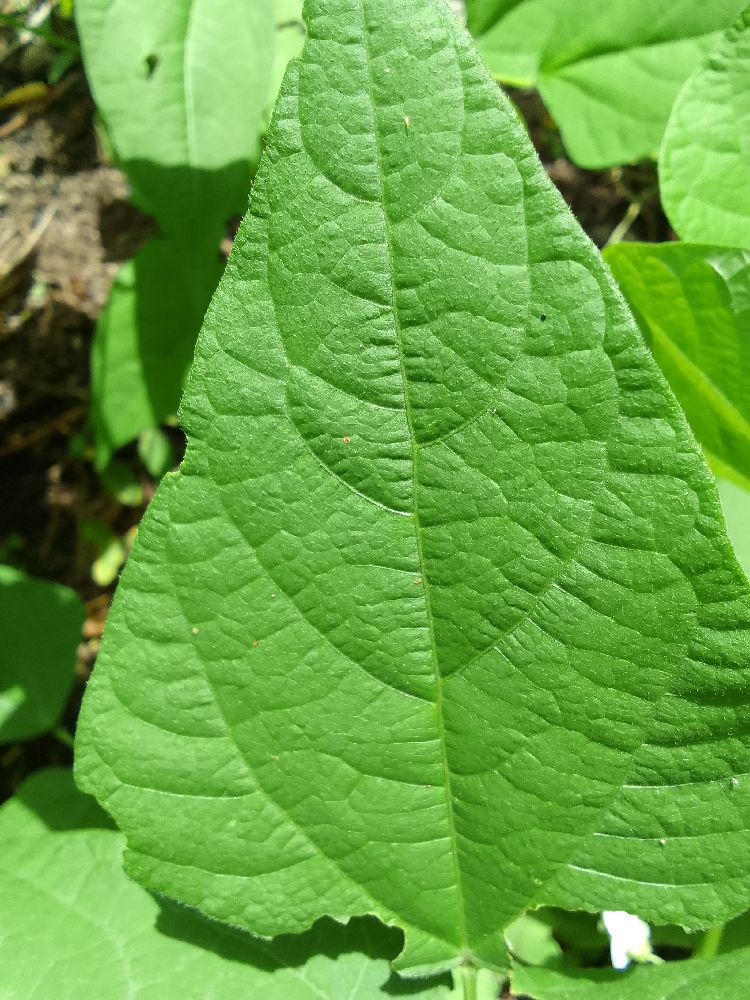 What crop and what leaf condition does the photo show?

common bean, healthy
